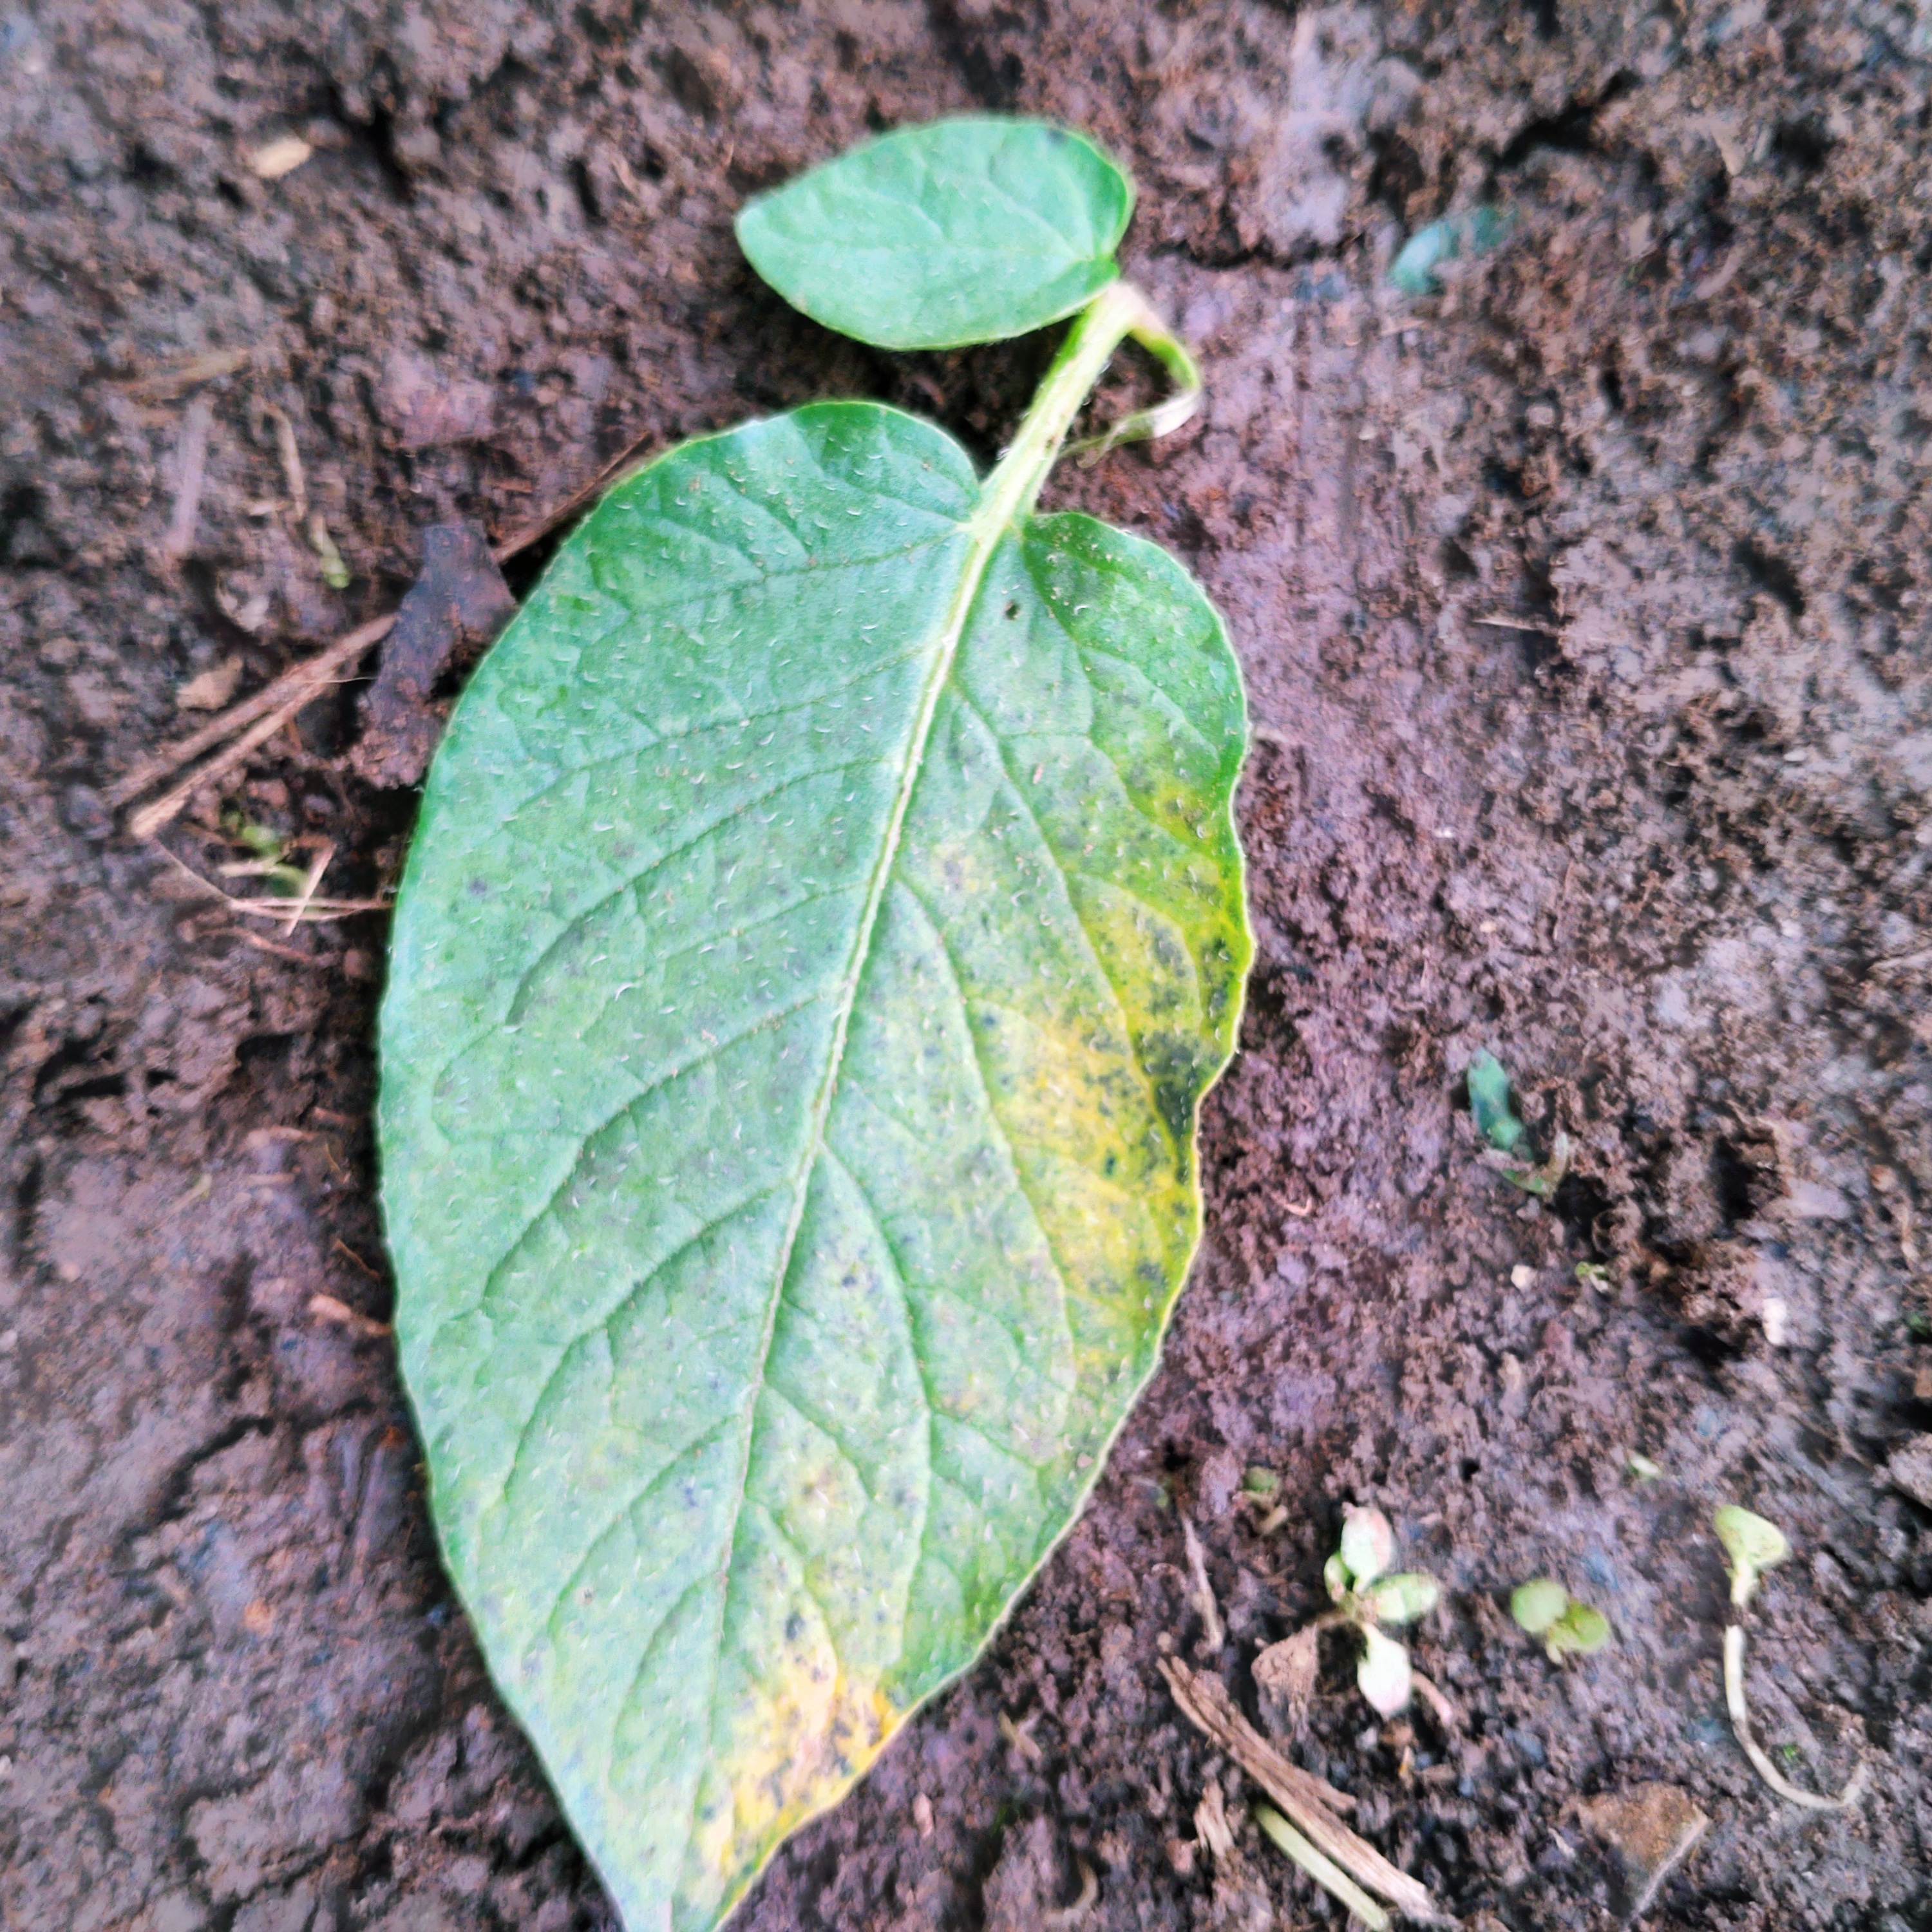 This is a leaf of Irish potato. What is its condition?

late blight
